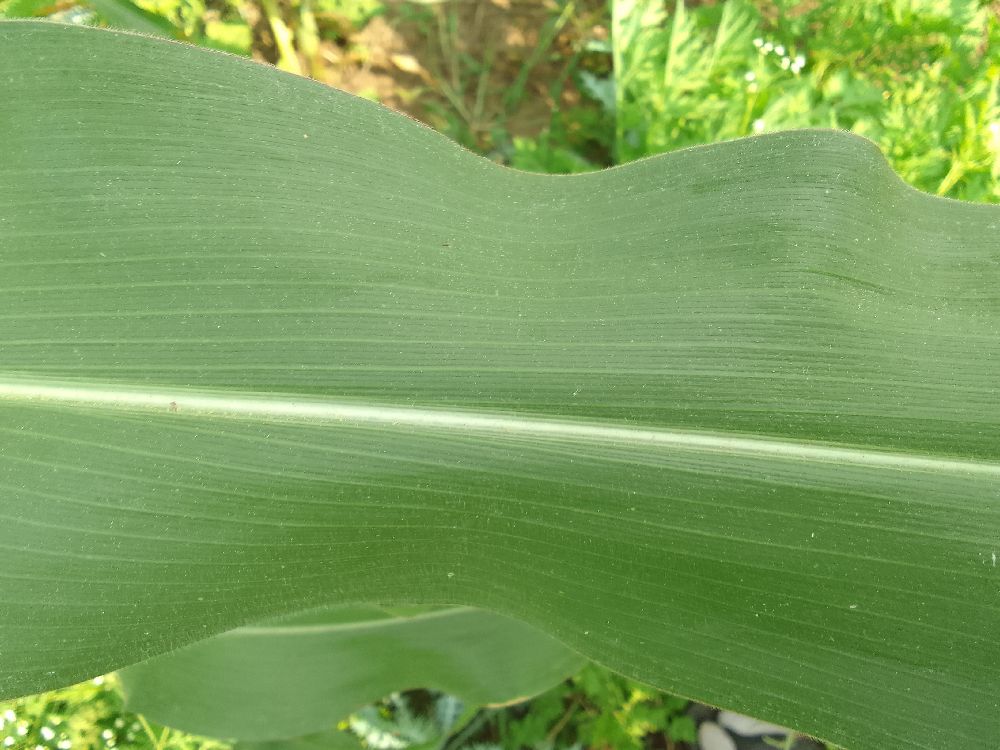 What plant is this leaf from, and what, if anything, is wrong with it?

maize, healthy
